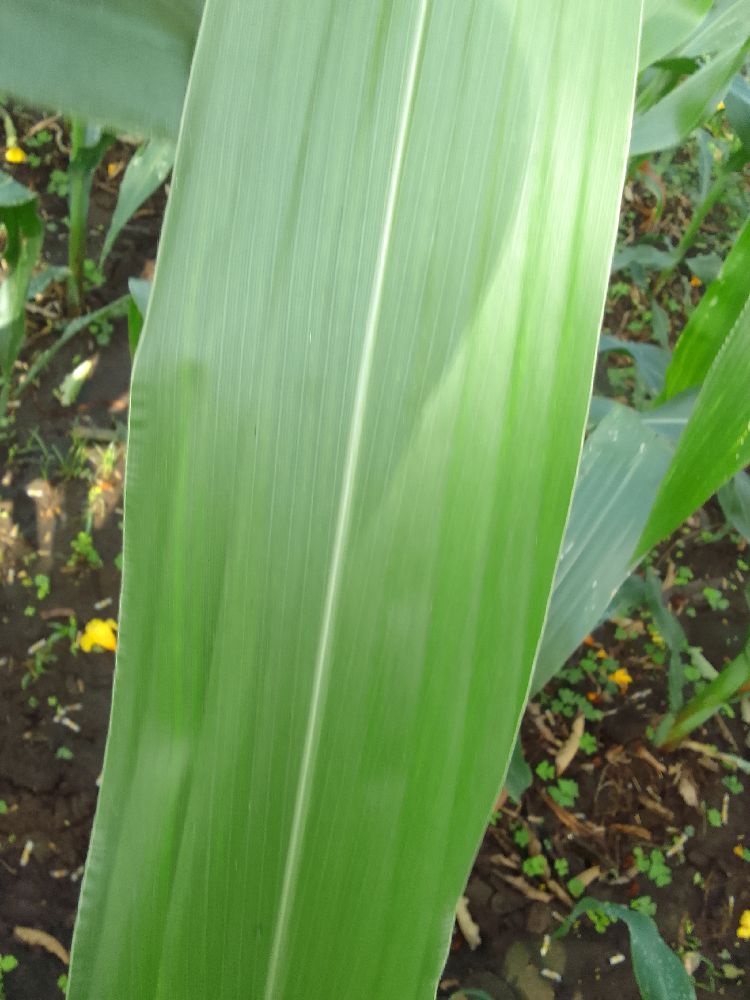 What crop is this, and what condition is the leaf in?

maize, healthy
